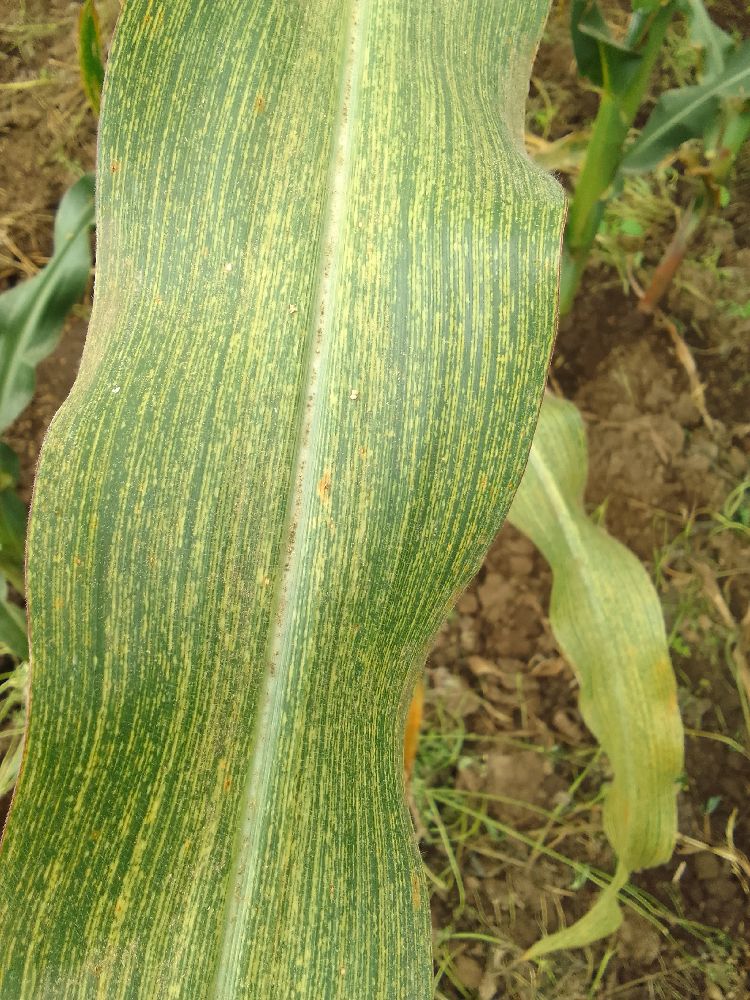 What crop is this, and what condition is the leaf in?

maize, maize streak virus
